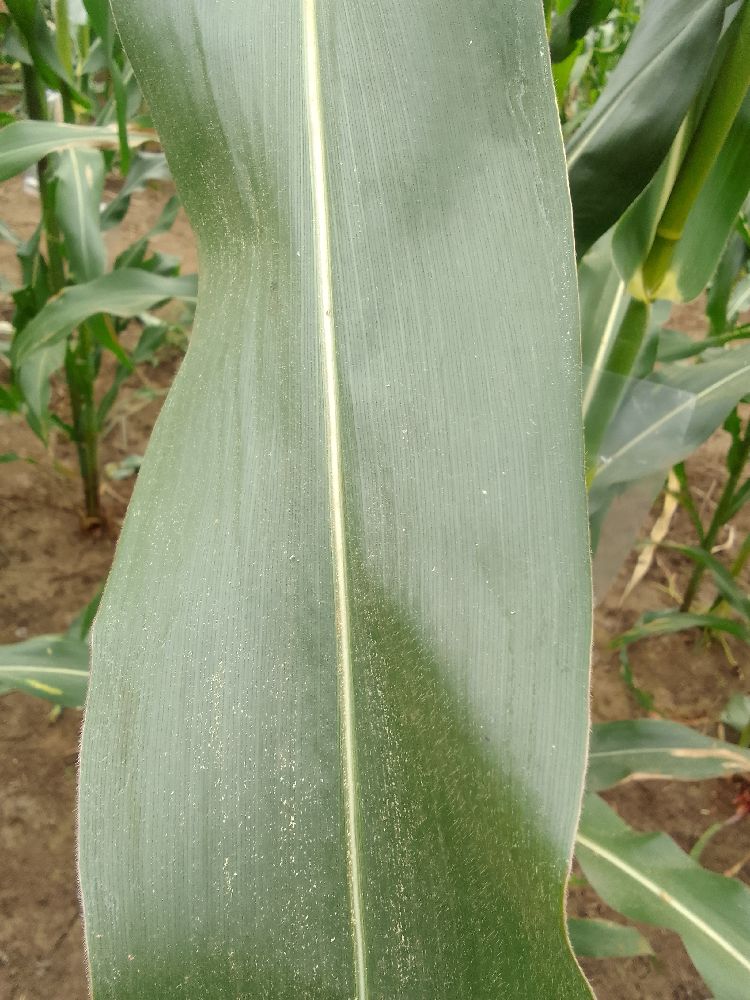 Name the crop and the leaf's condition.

maize, healthy
